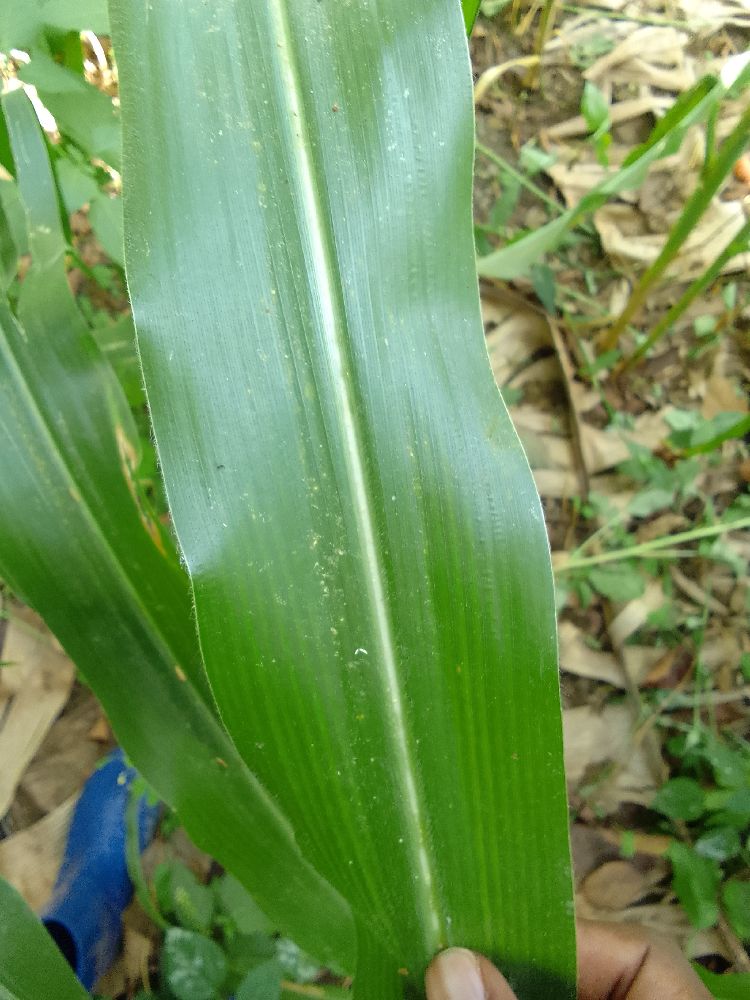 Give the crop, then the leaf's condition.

maize, healthy
